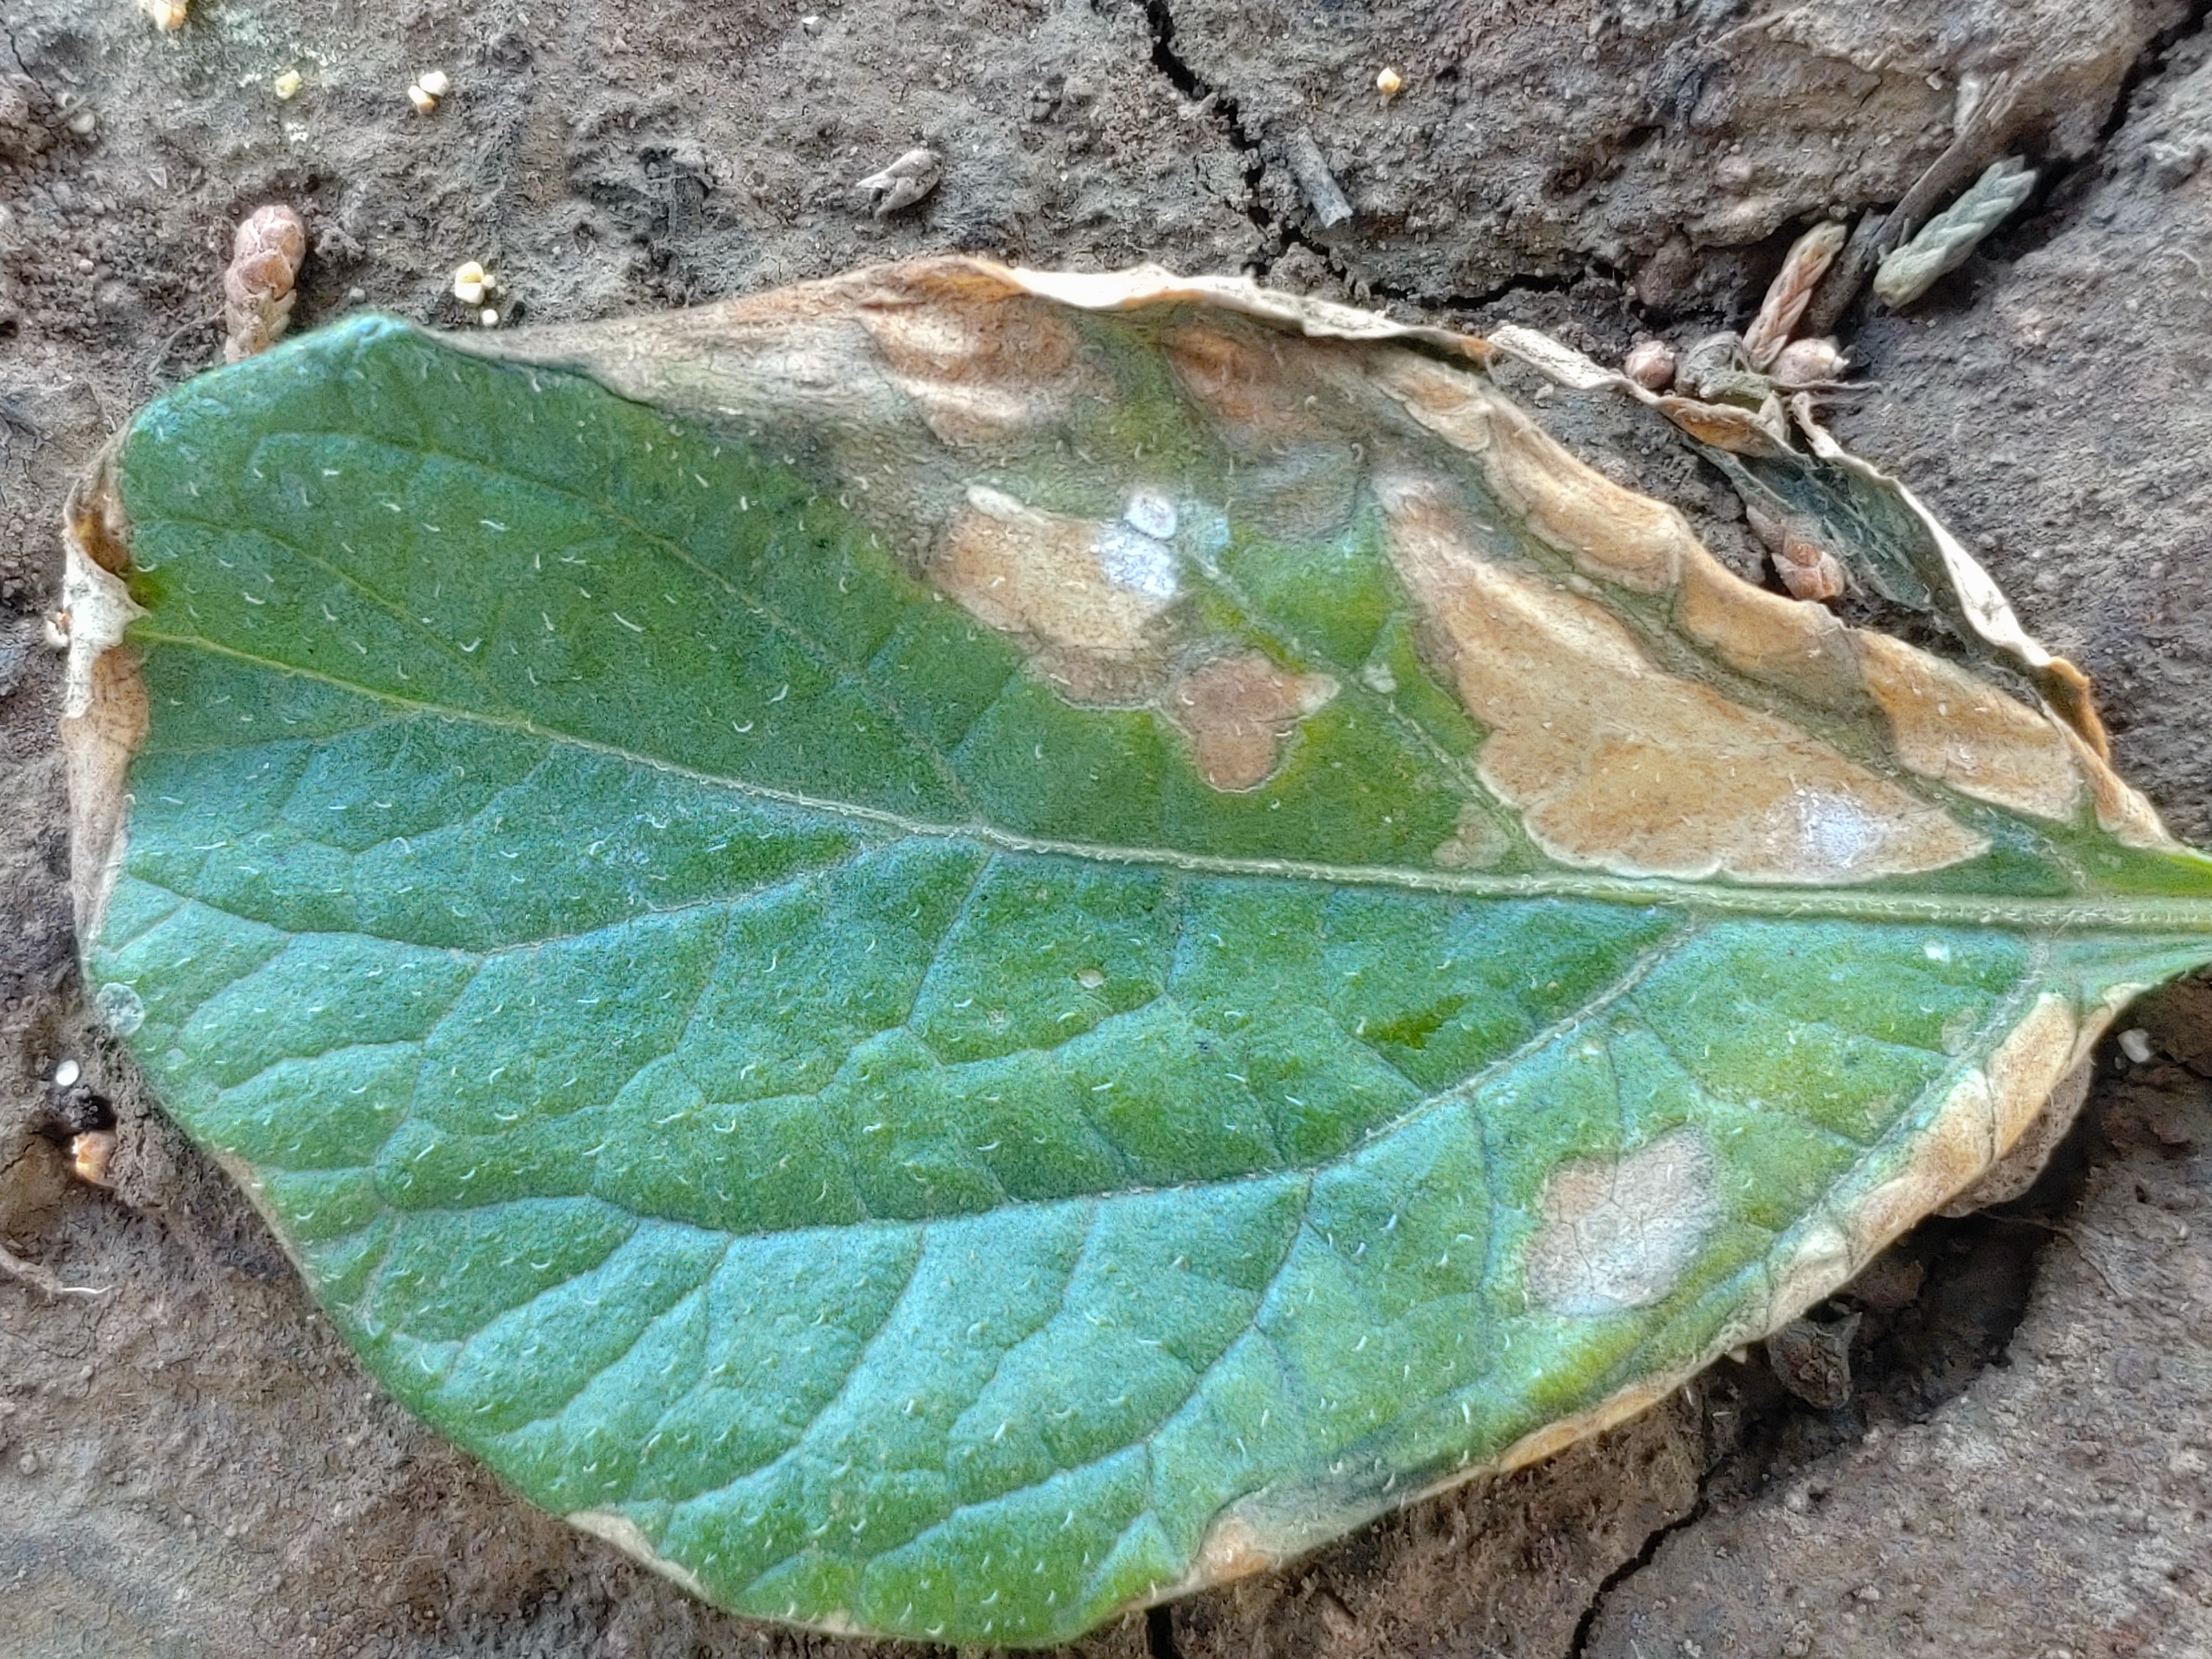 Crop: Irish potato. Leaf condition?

early blight
